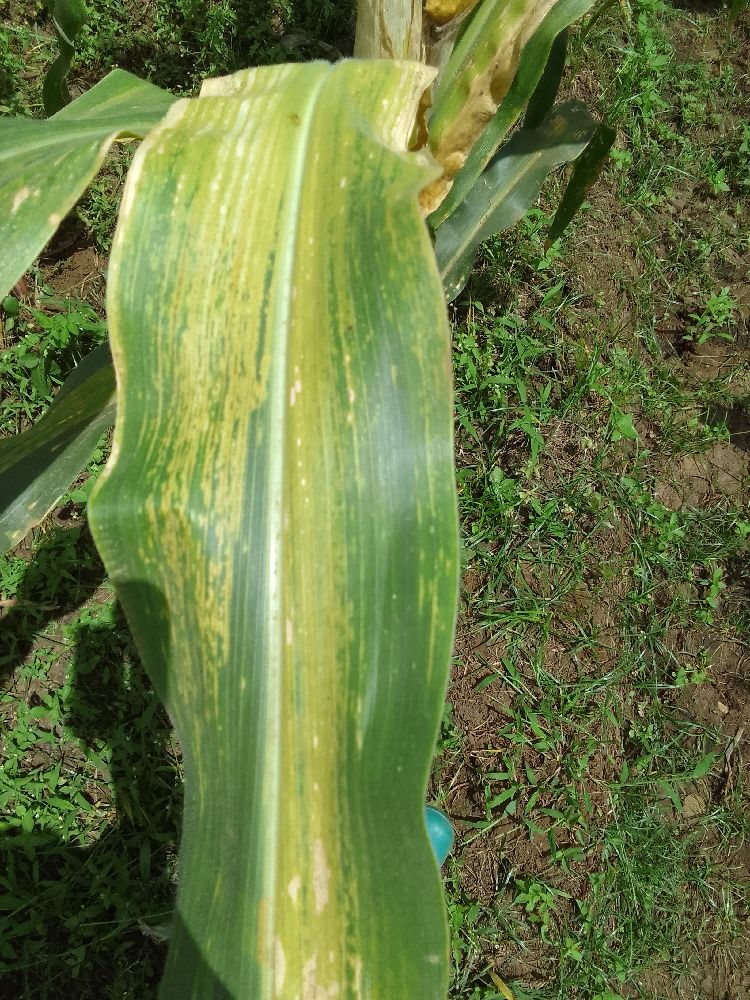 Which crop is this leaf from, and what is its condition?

maize, maize lethal necrosis
